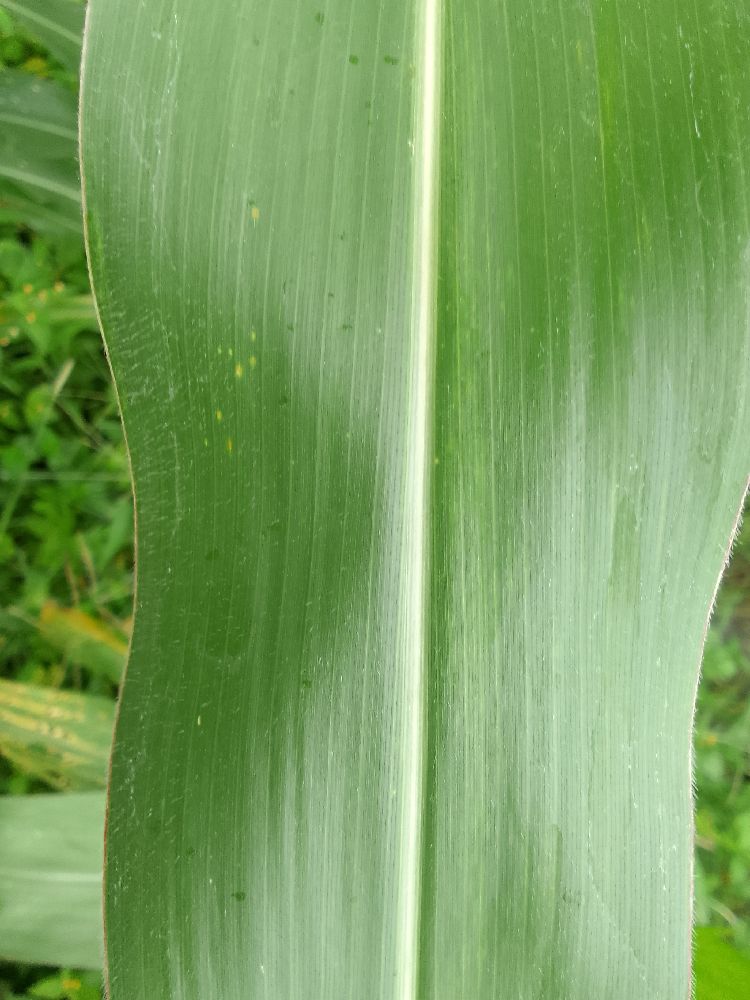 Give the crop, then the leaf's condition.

maize, healthy
